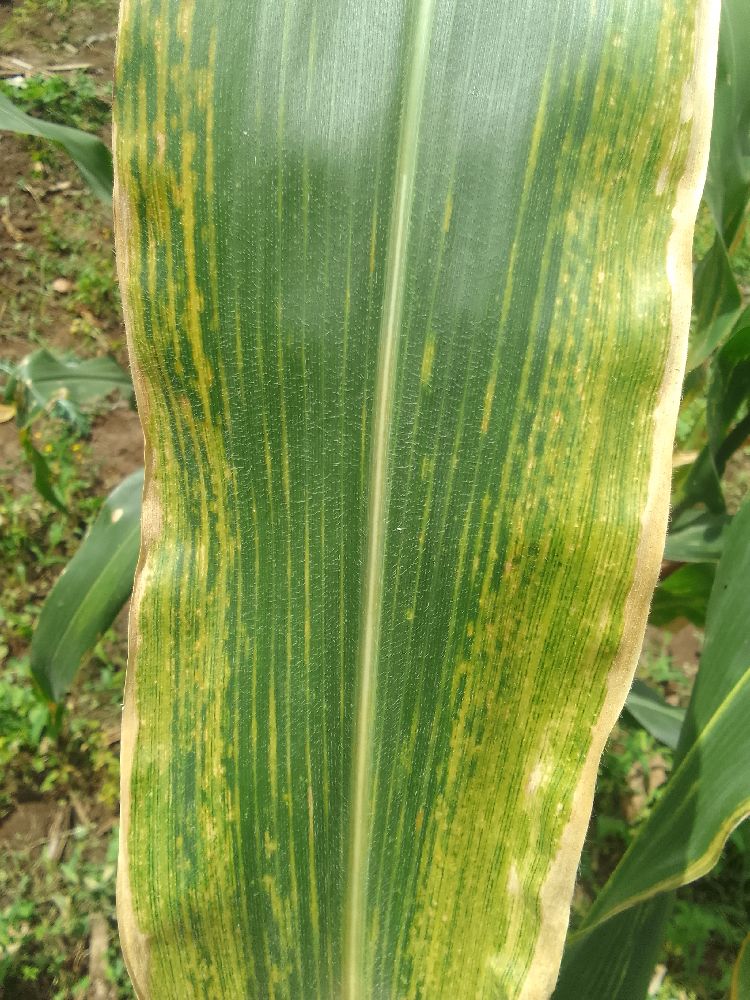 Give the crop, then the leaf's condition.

maize, maize lethal necrosis
